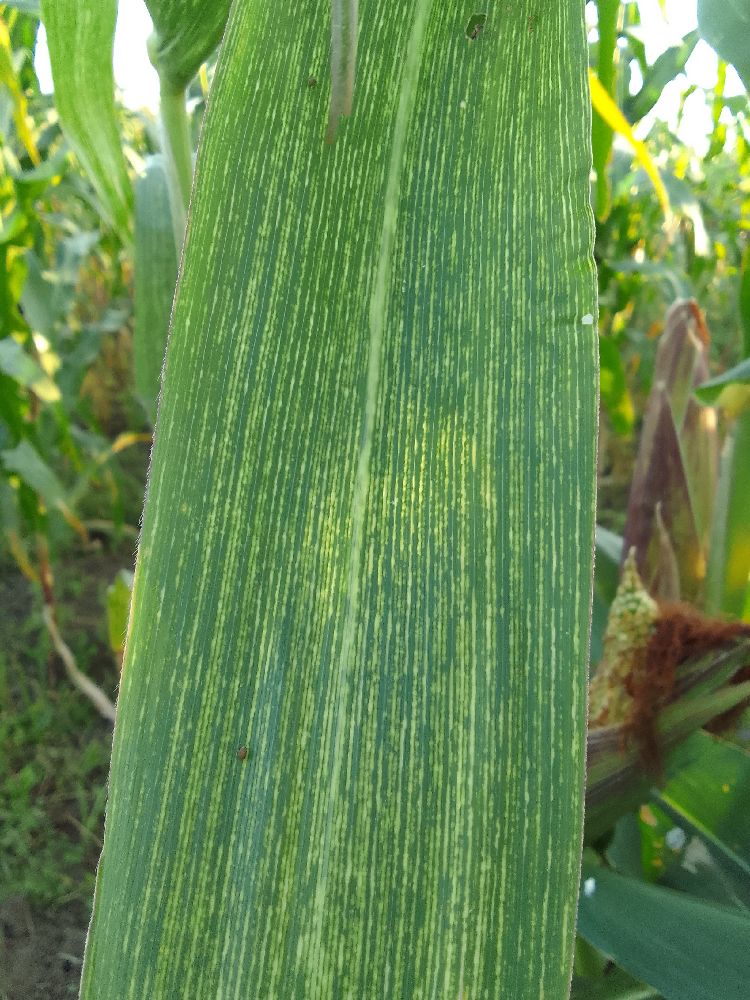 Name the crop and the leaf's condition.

maize, maize streak virus
